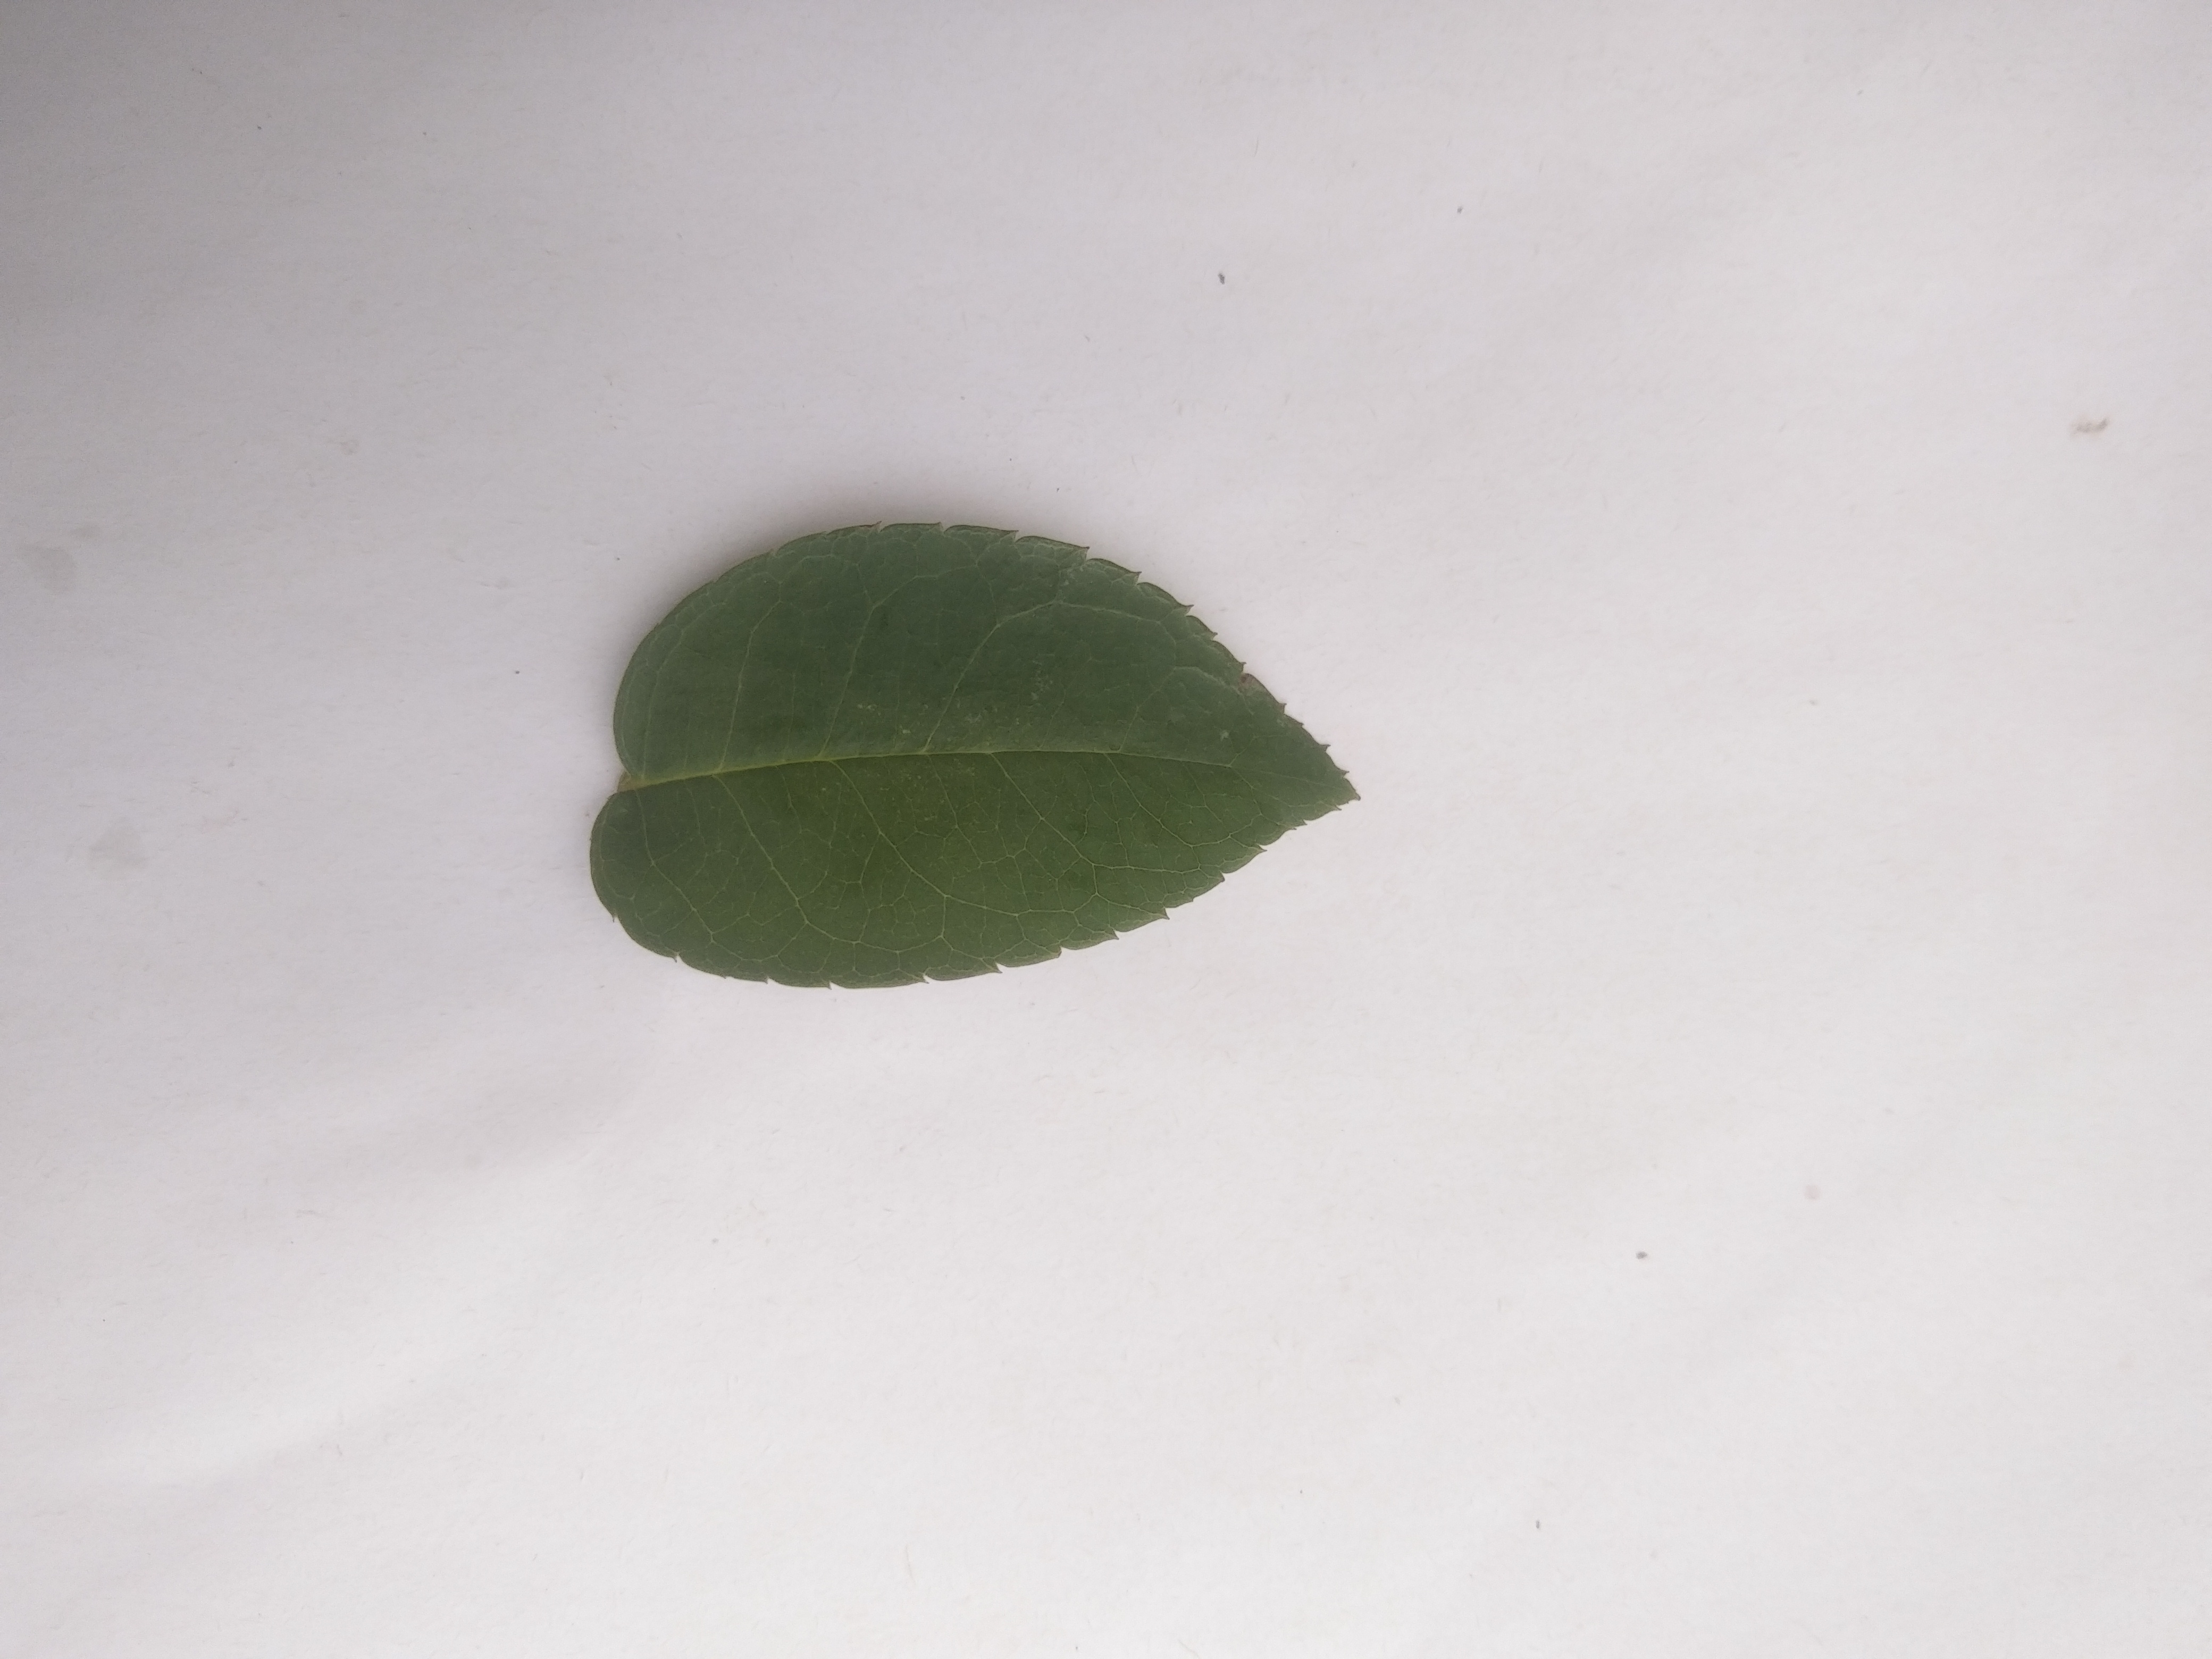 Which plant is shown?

rose
